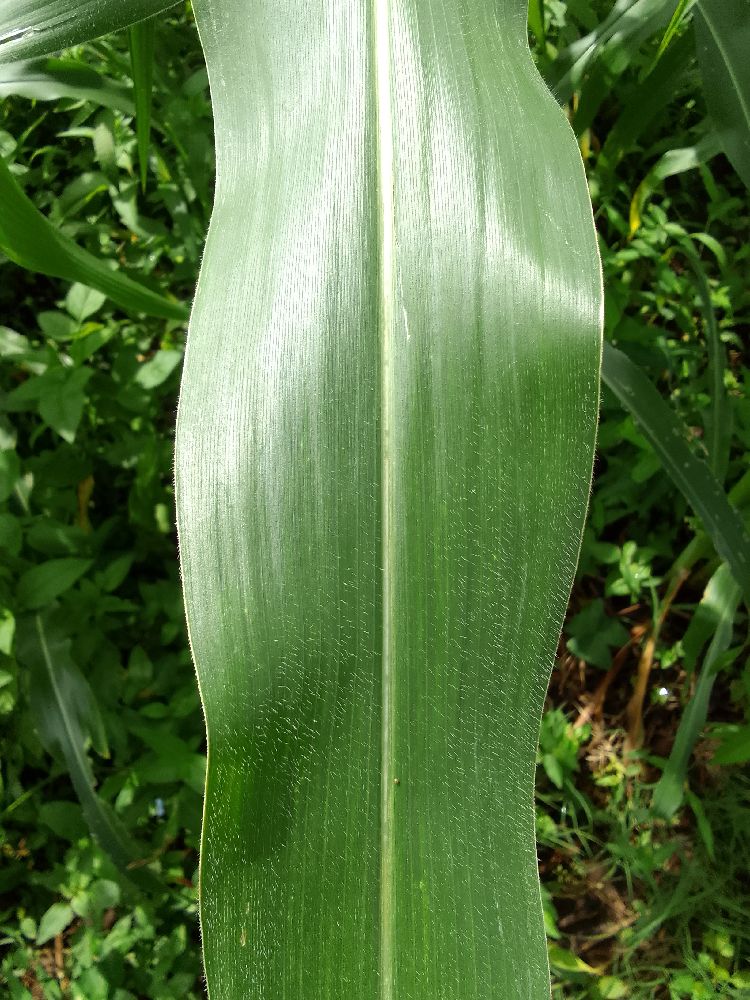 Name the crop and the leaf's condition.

maize, healthy
